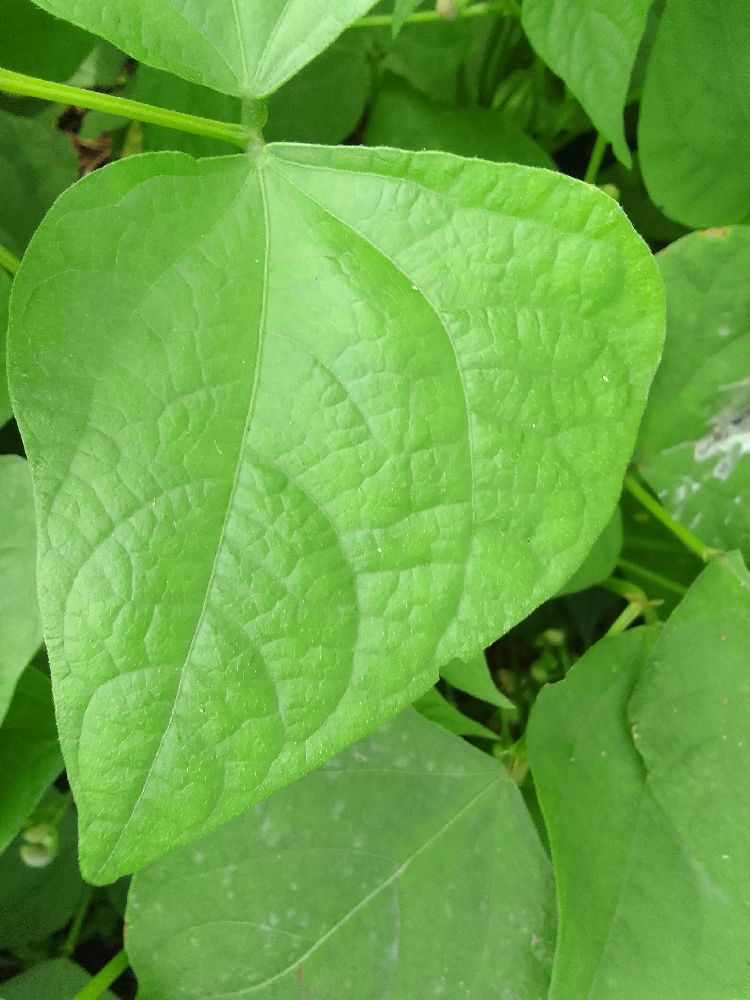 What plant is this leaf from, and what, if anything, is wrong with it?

common bean, healthy
